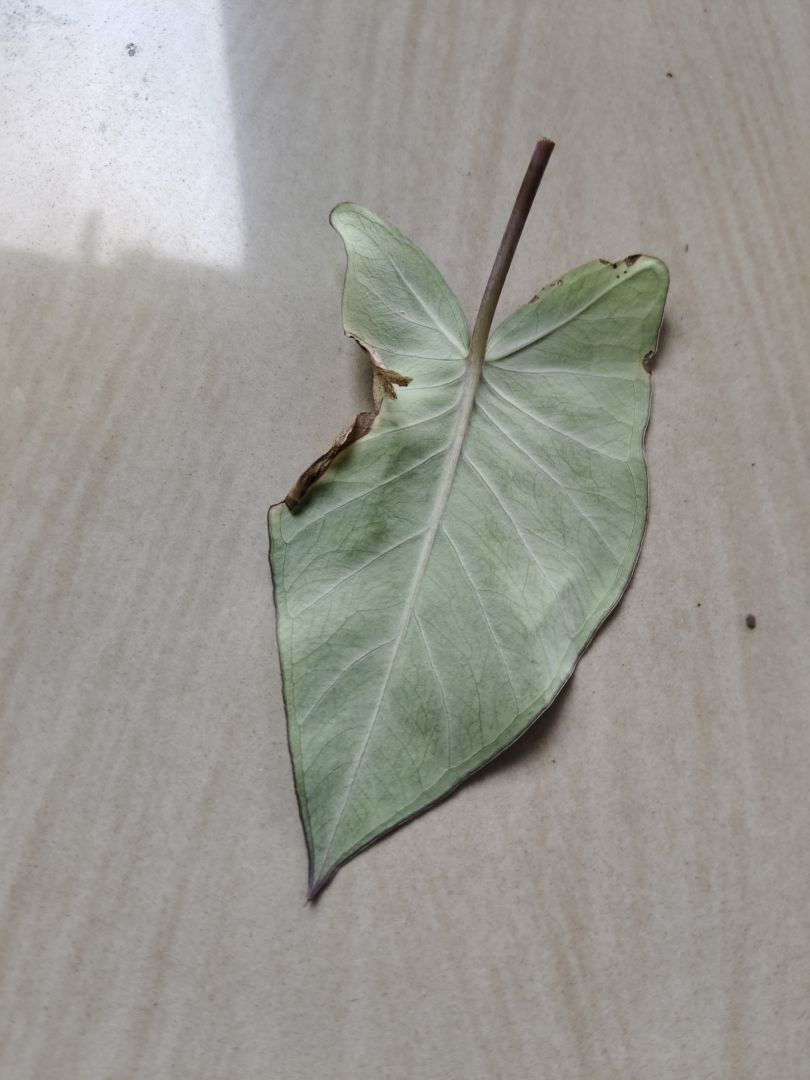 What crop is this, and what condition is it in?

taro, leaf blight
